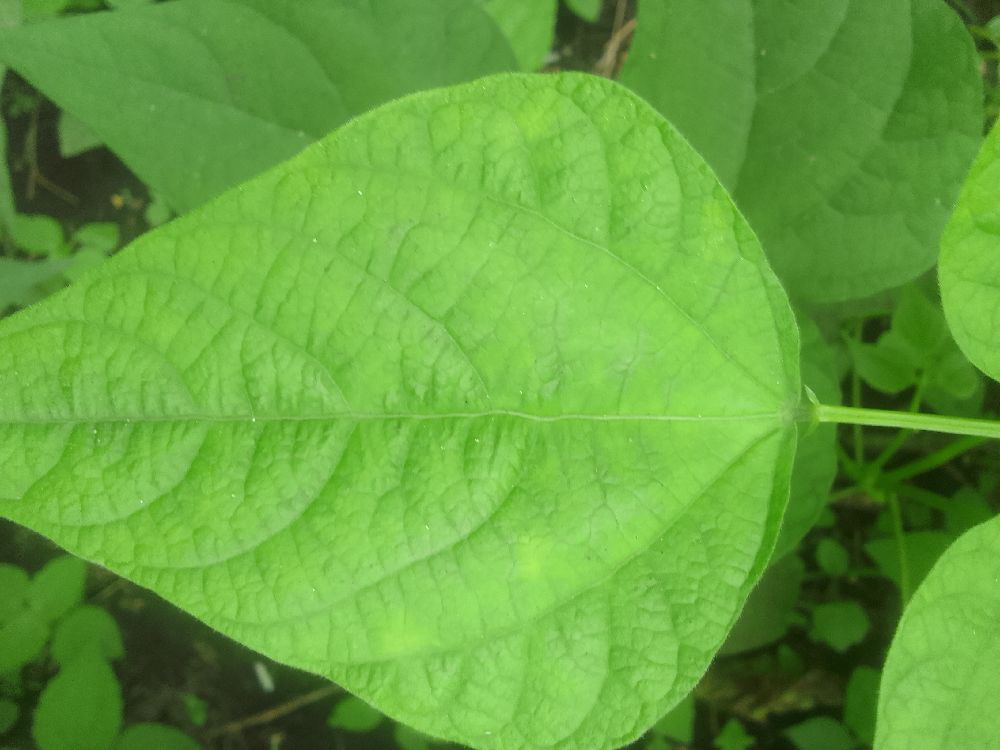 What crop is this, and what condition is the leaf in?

common bean, healthy
